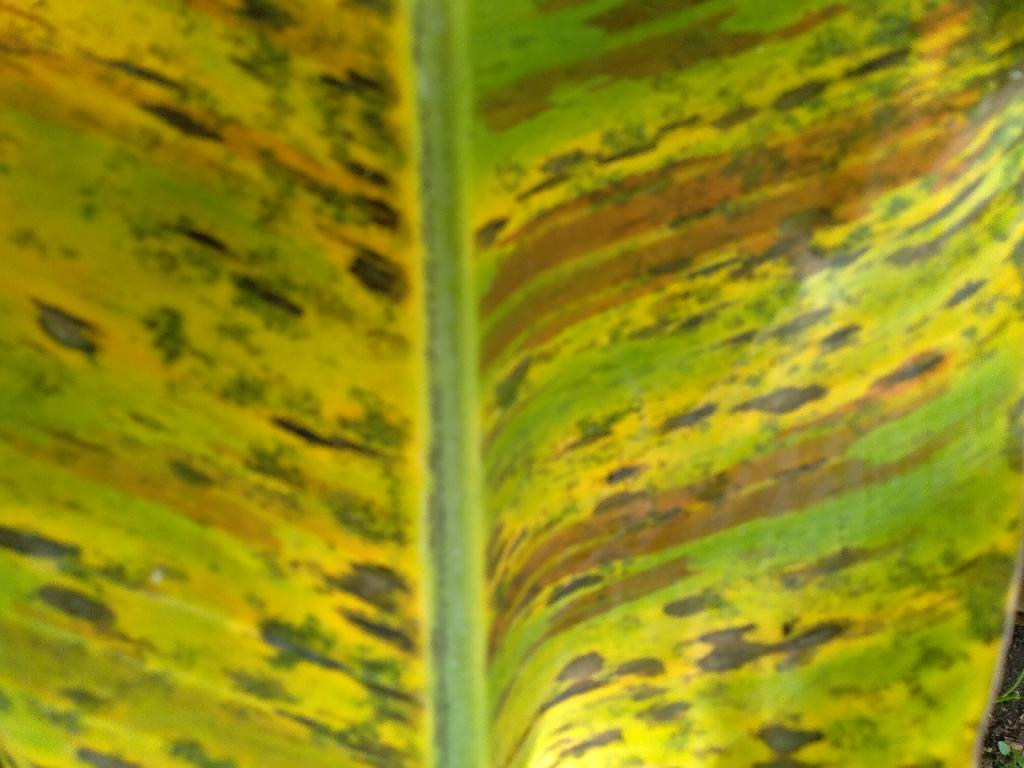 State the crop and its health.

banana, black sigatoka
